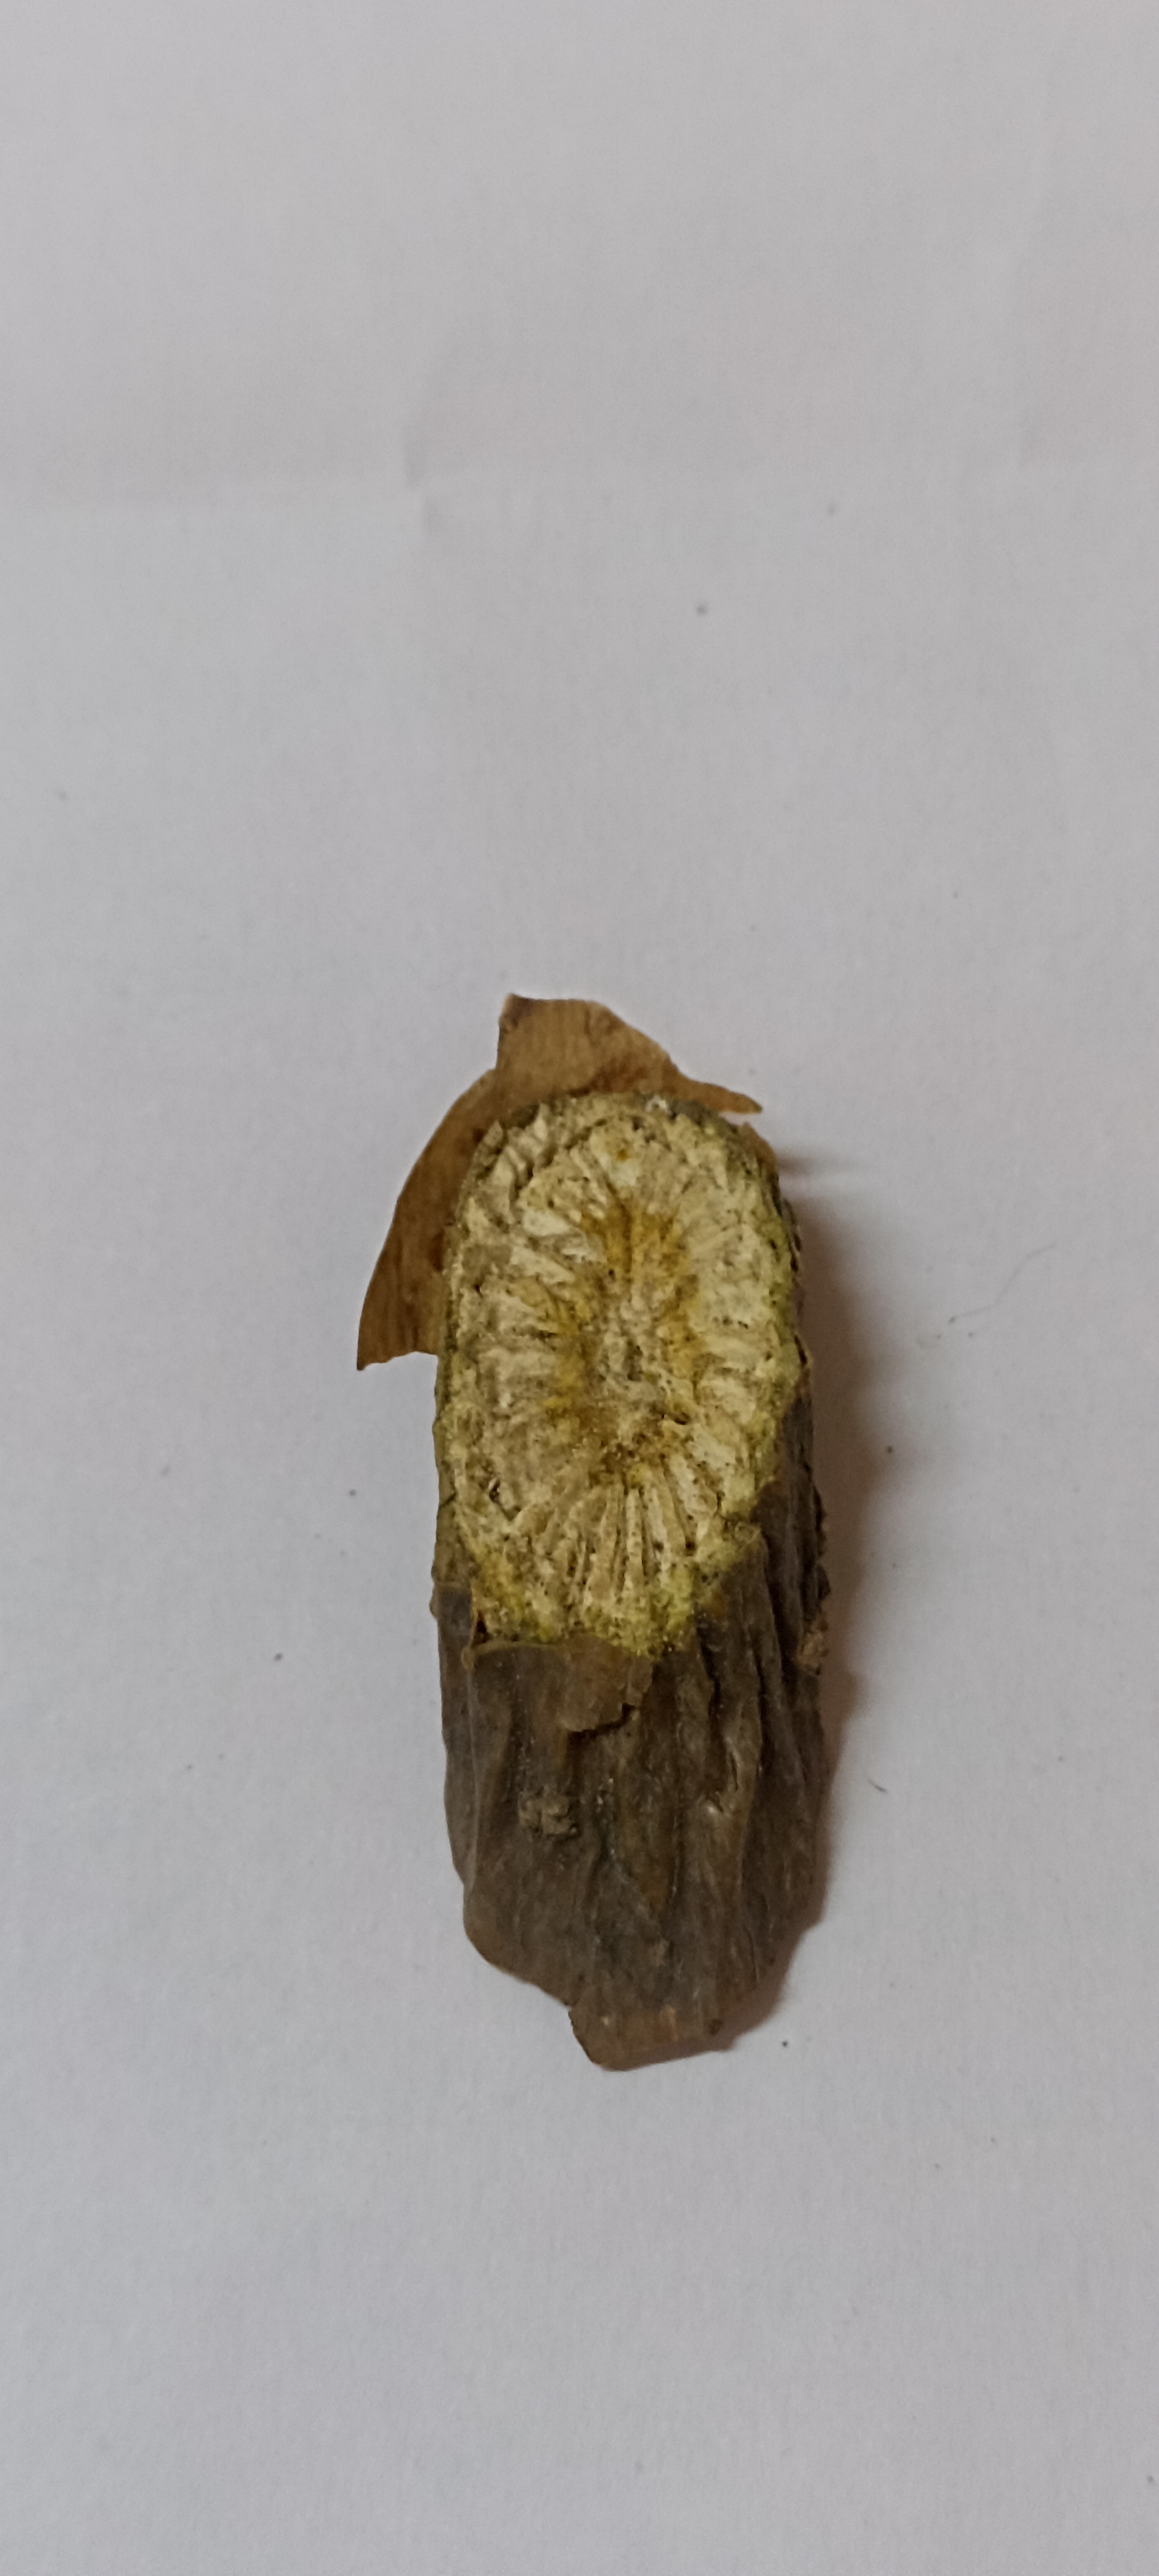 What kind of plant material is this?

gulvel
